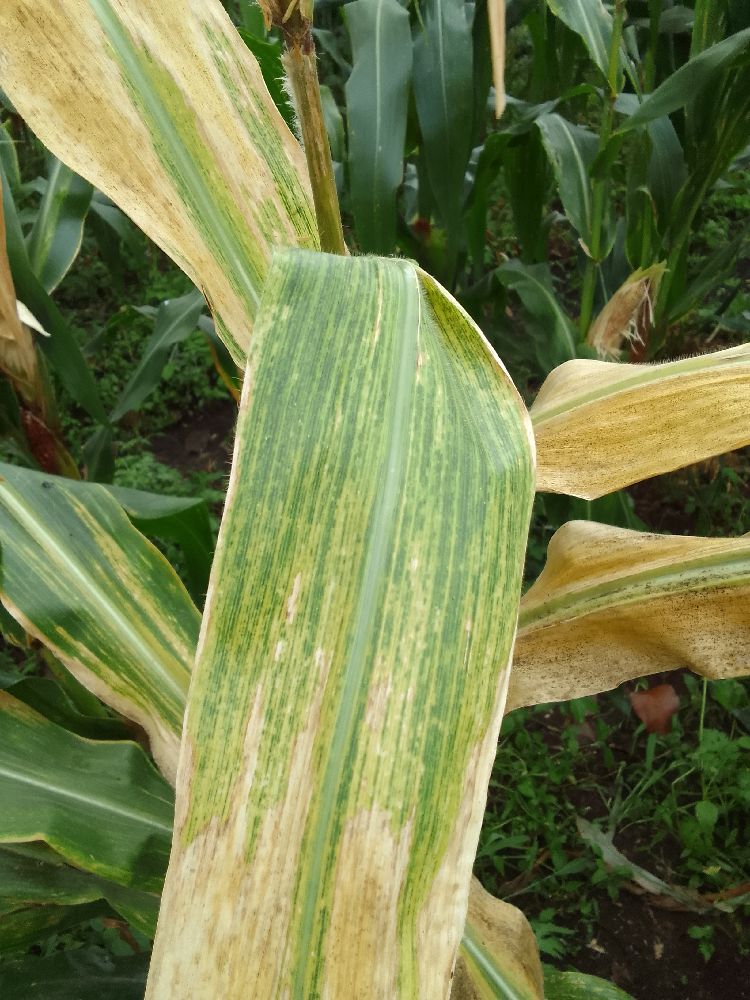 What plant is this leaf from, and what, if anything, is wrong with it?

maize, maize lethal necrosis
